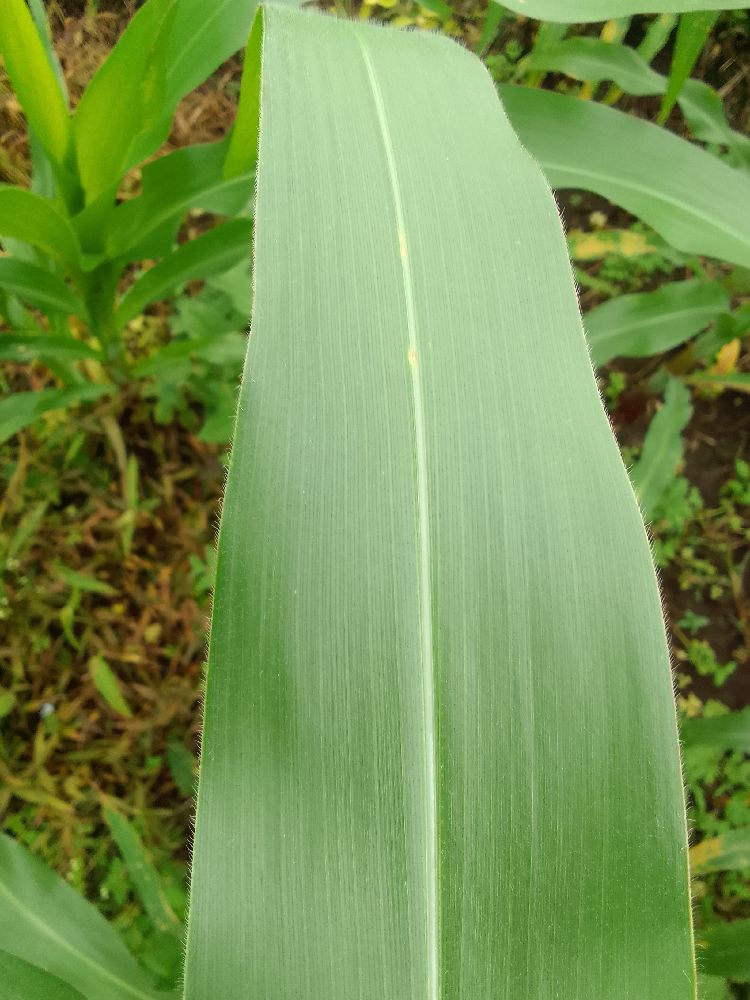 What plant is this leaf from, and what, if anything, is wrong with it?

maize, healthy
